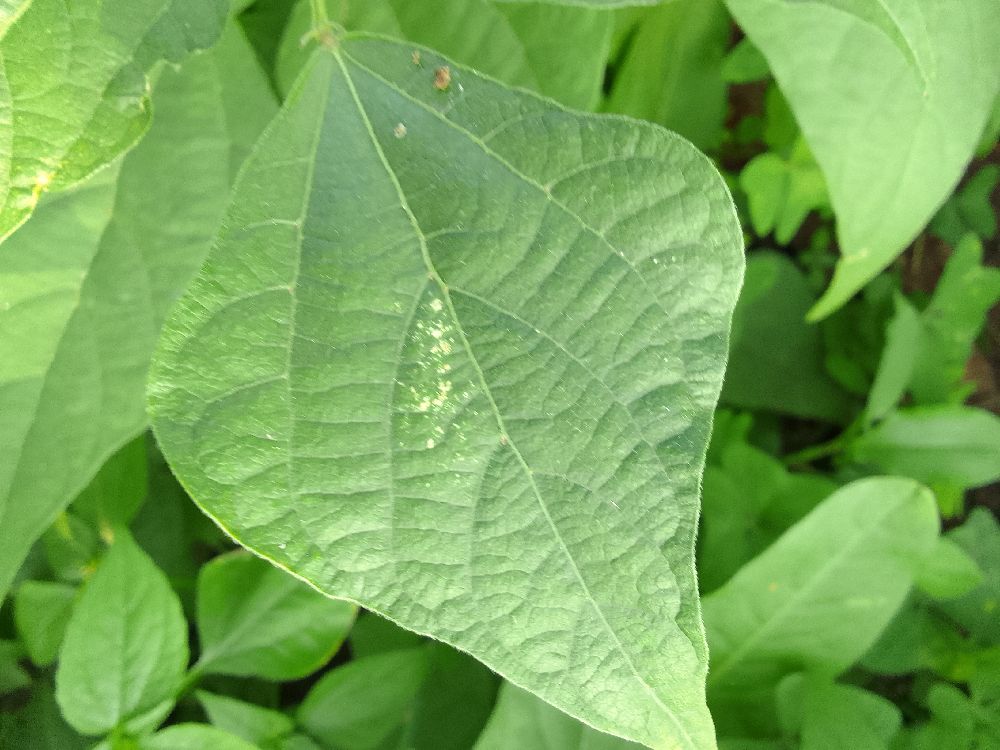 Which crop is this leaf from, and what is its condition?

common bean, healthy
